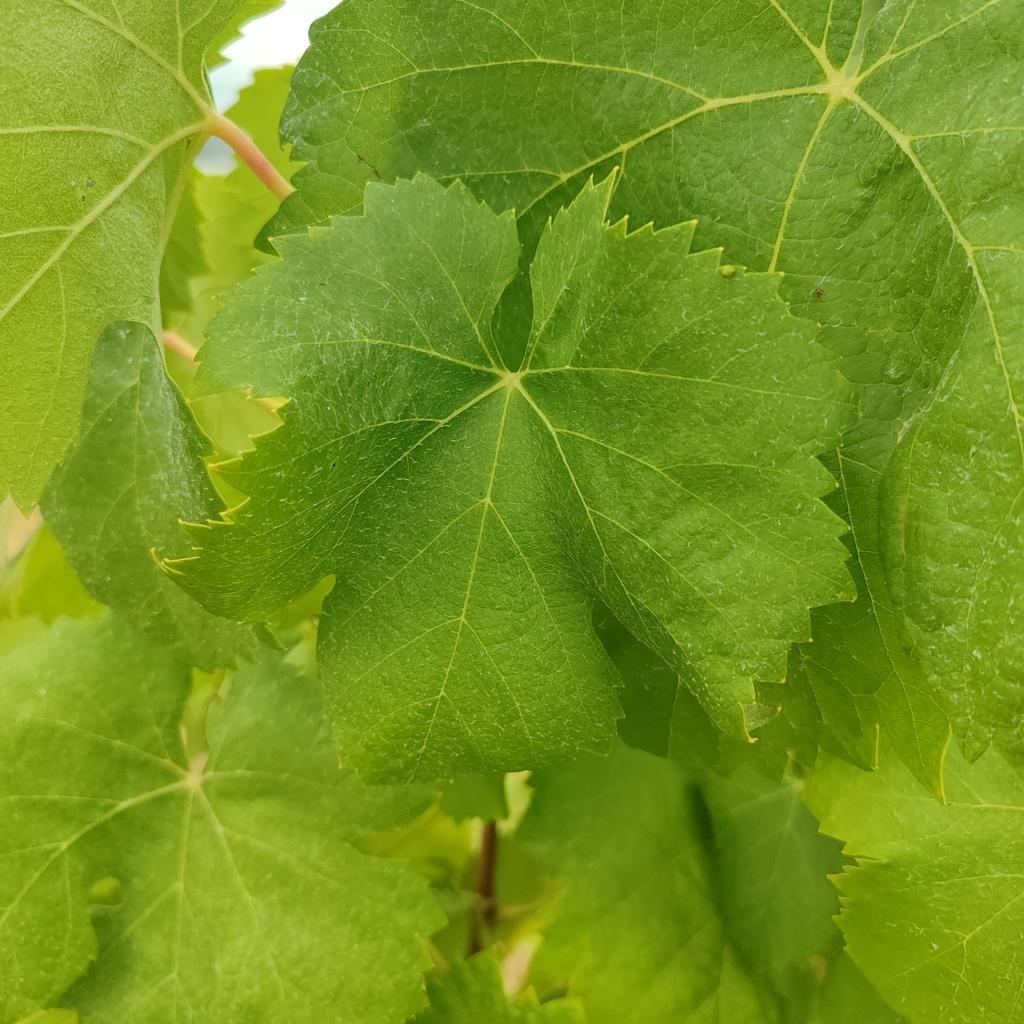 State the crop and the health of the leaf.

grapevine, healthy
